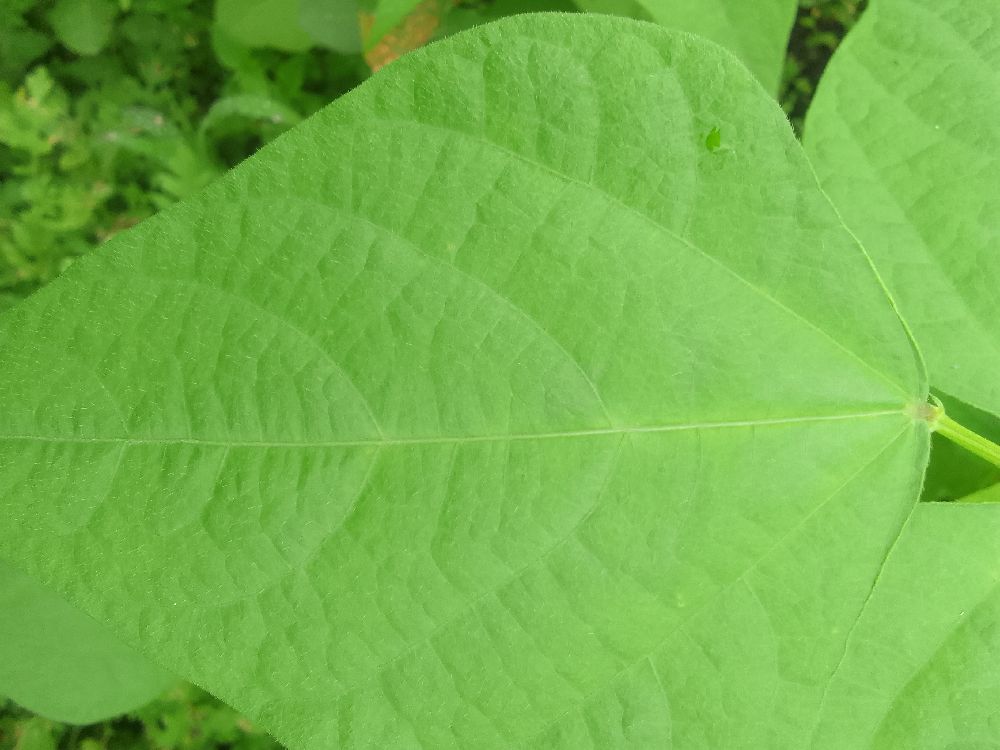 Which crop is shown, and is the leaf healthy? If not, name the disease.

common bean, healthy
